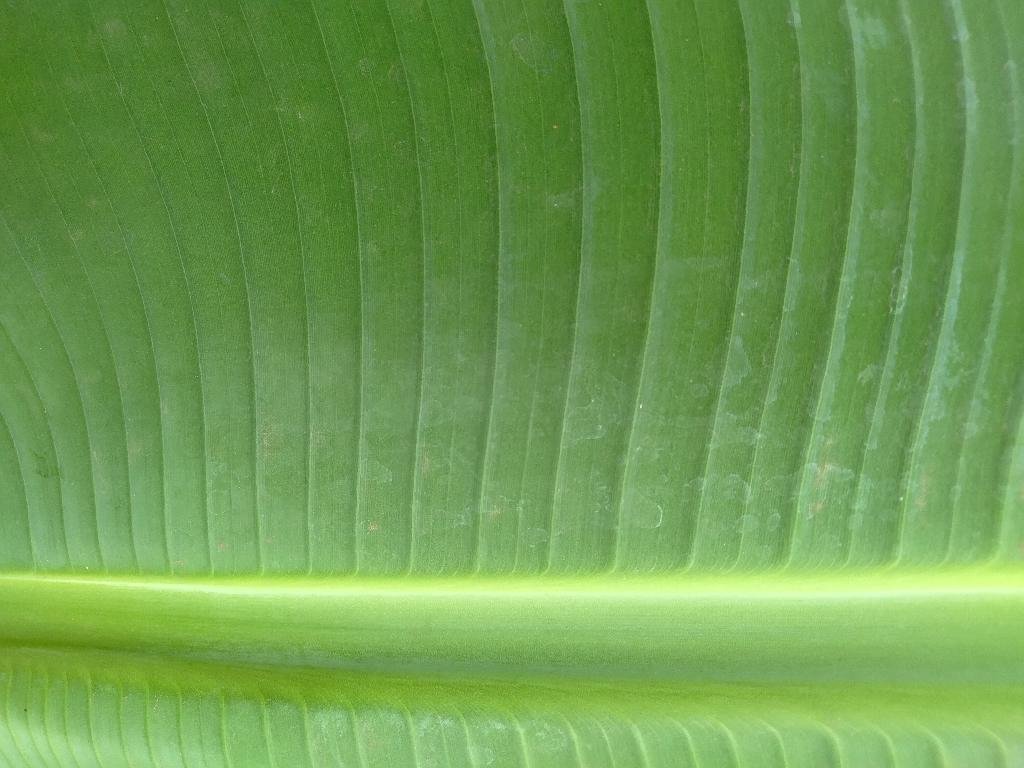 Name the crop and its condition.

banana, healthy
